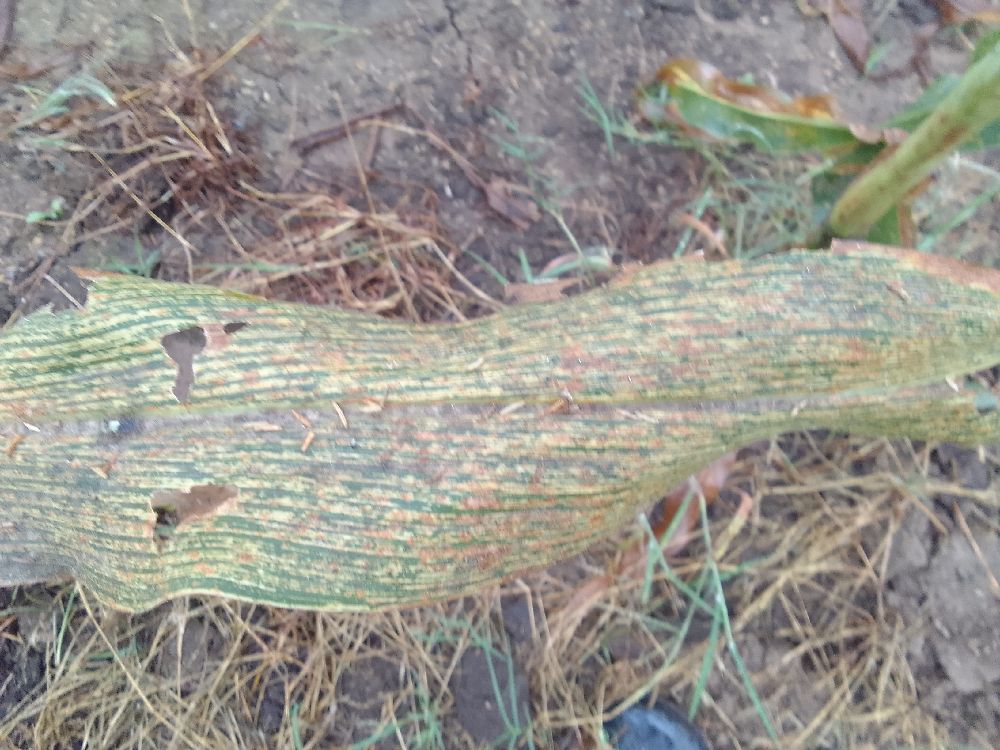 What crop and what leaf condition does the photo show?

maize, maize streak virus
